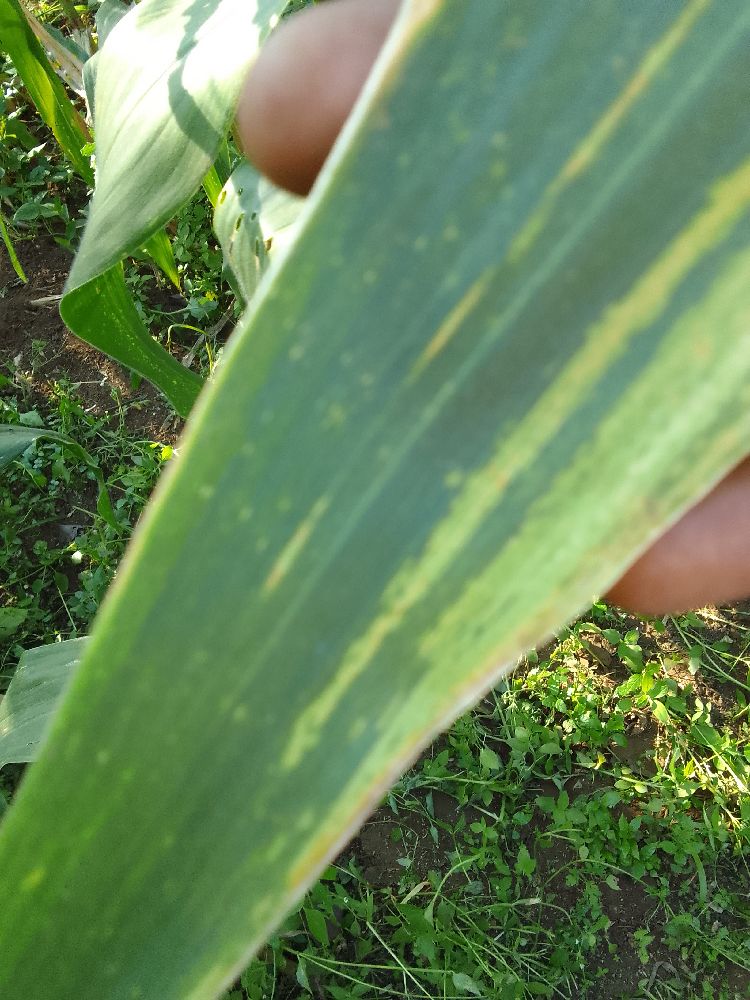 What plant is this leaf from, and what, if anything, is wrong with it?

maize, maize lethal necrosis
